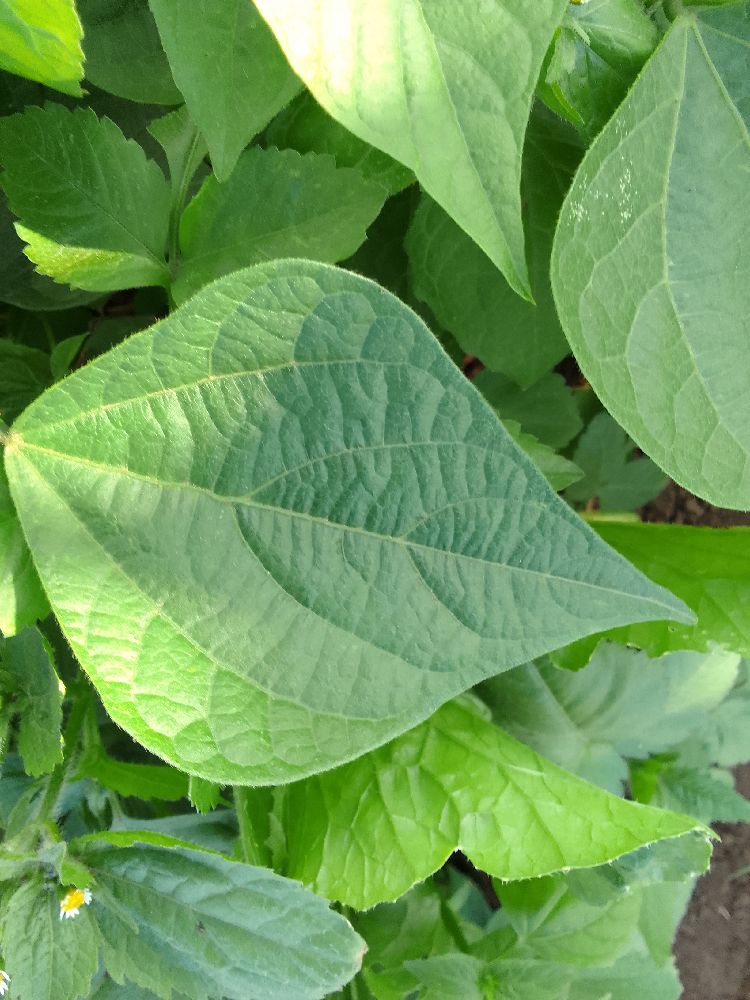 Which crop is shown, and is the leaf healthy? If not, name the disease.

common bean, healthy
